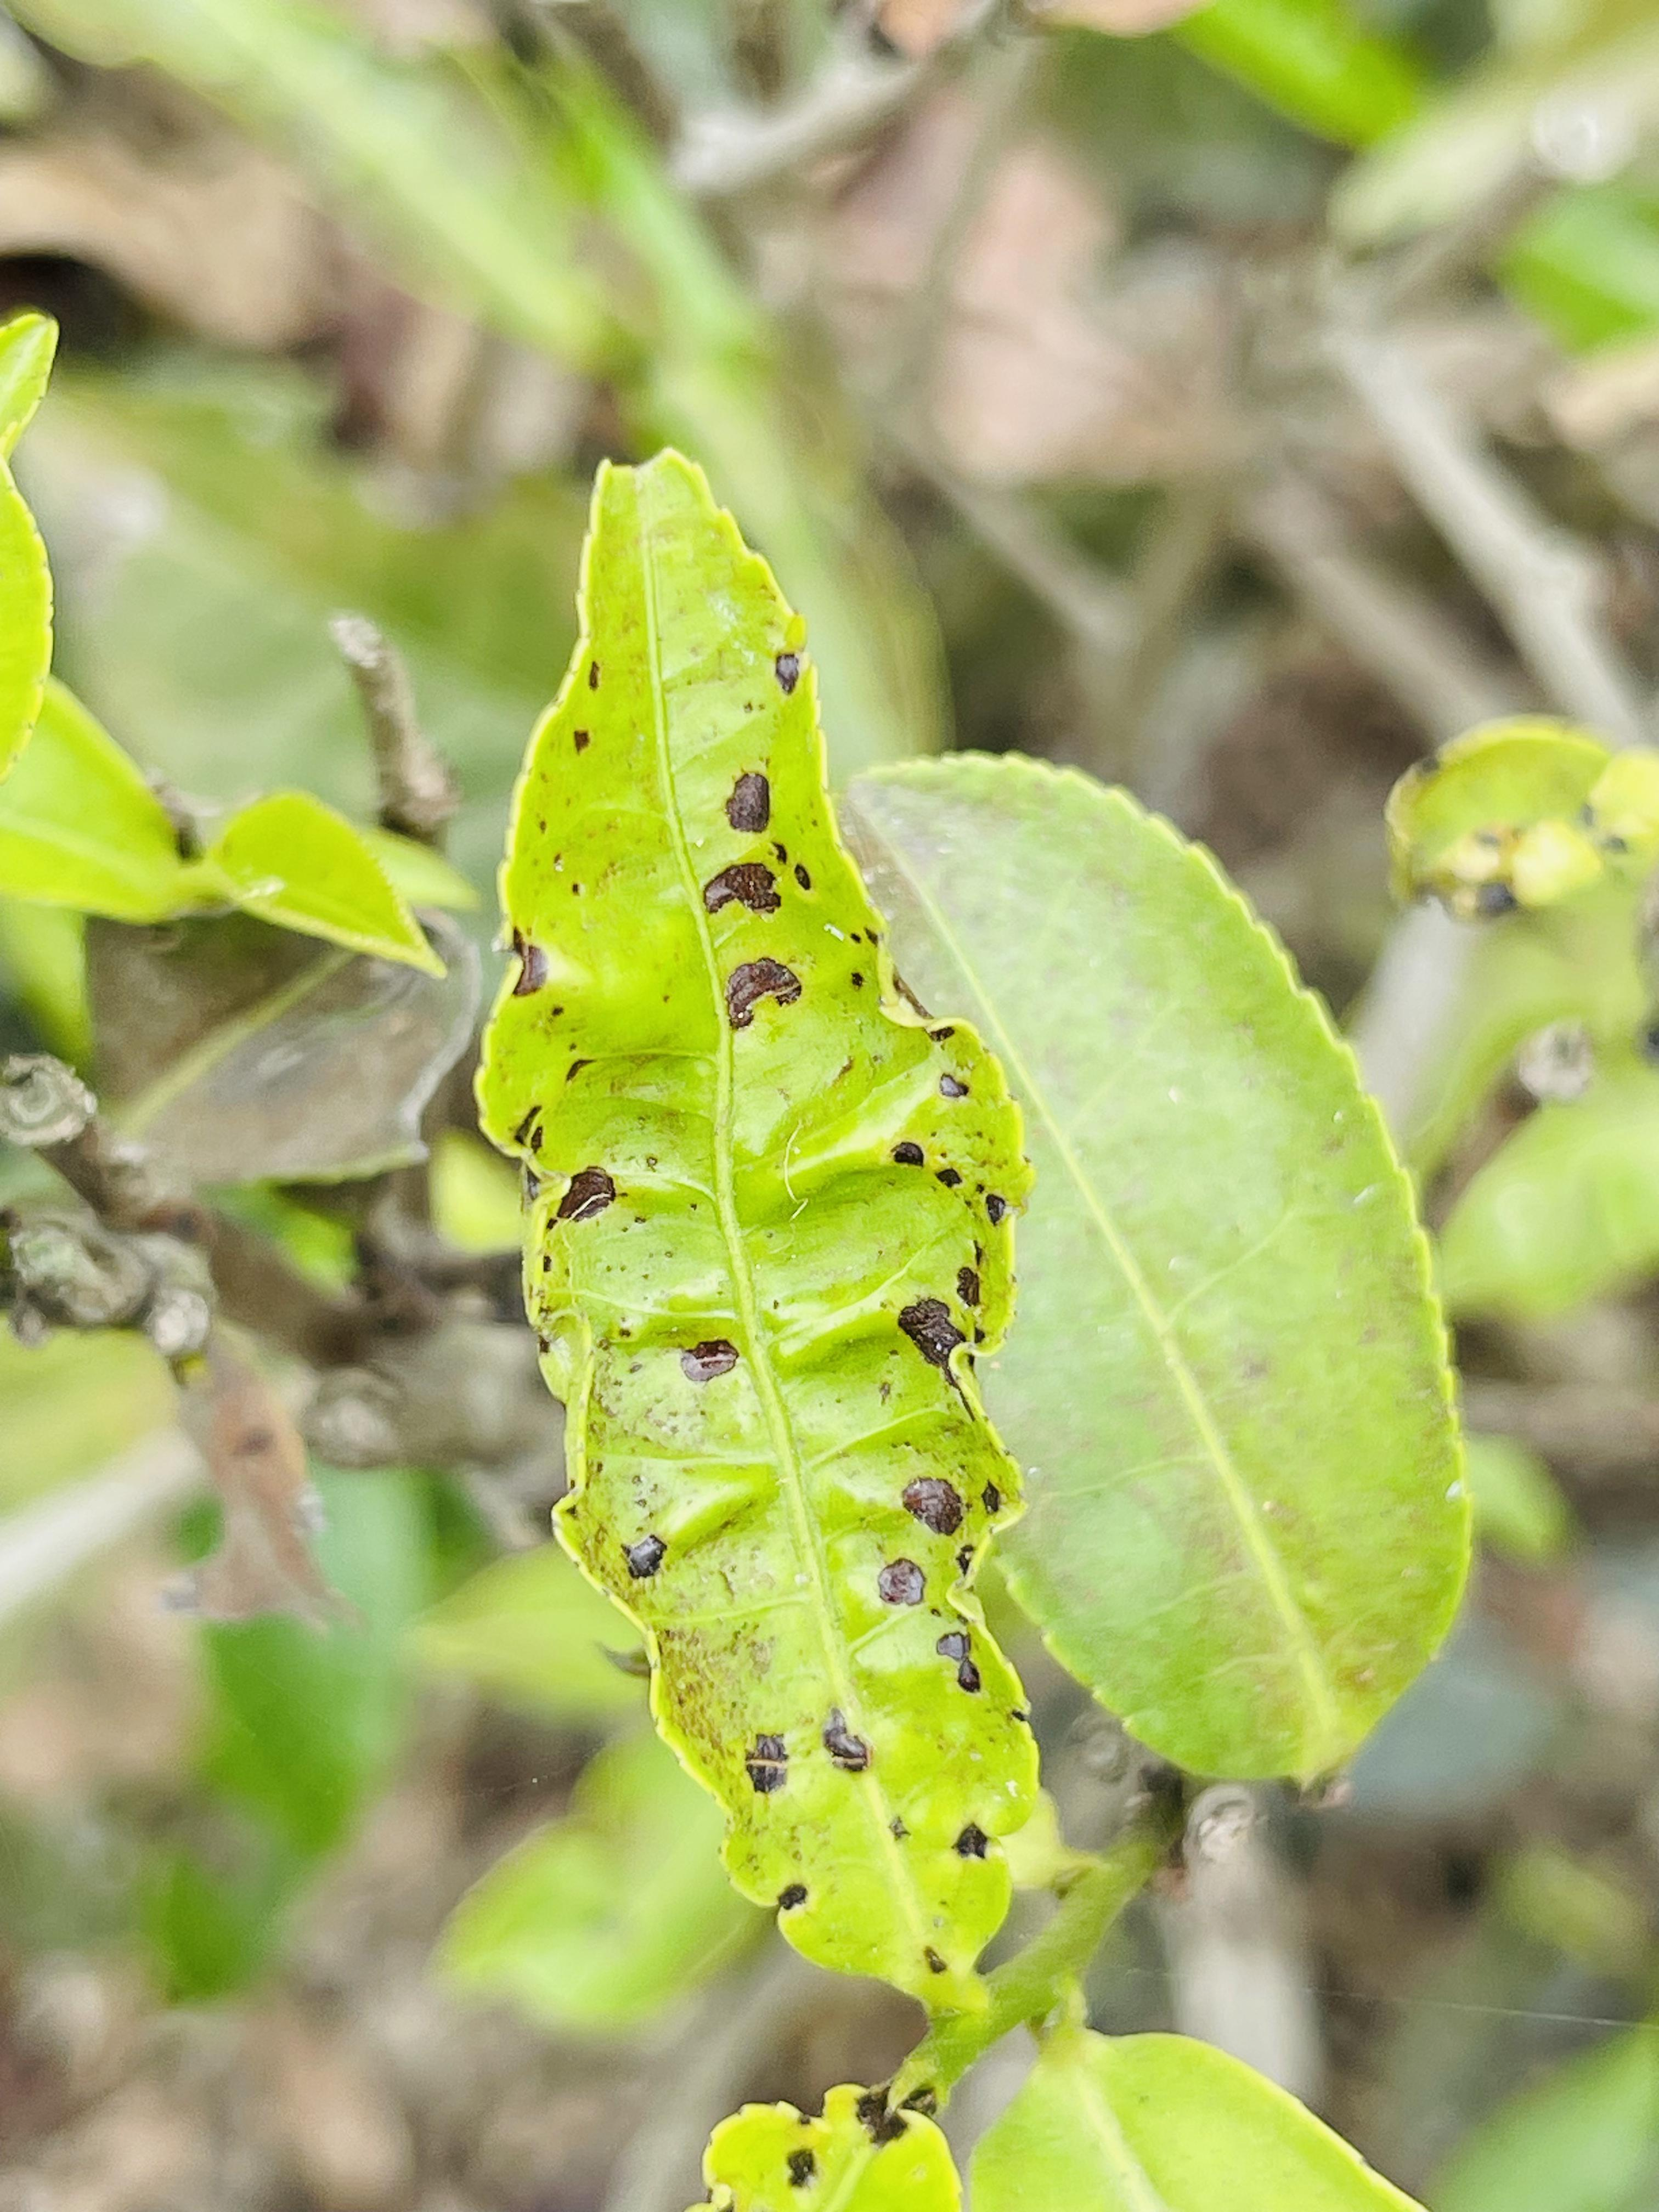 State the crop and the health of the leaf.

tea, helopeltis
